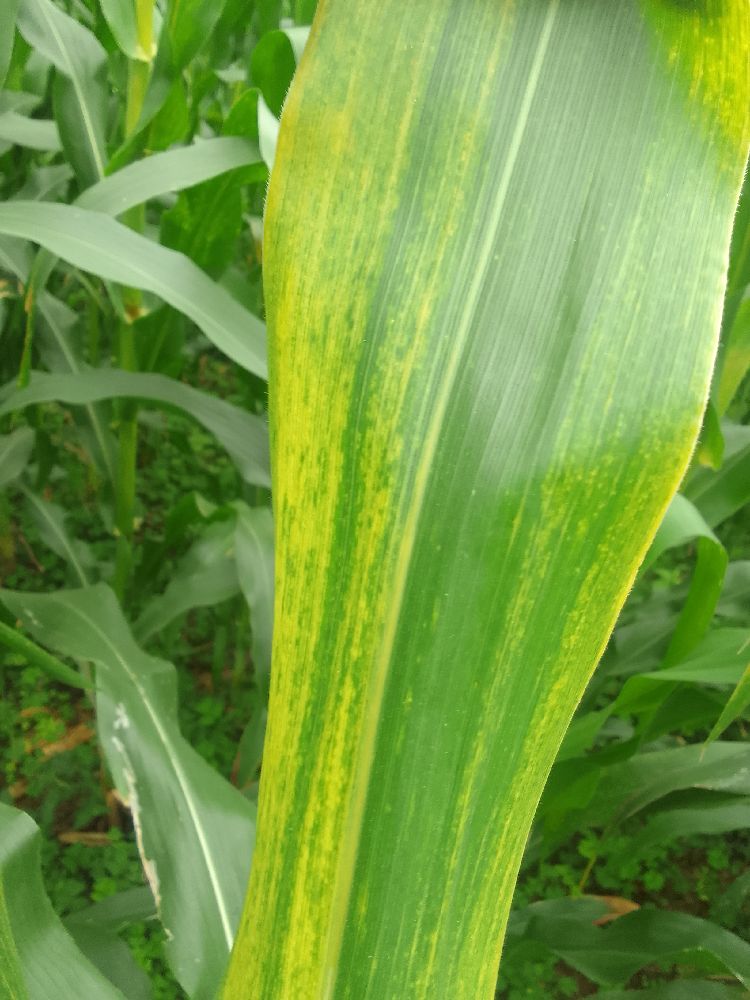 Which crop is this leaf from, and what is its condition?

maize, maize lethal necrosis
